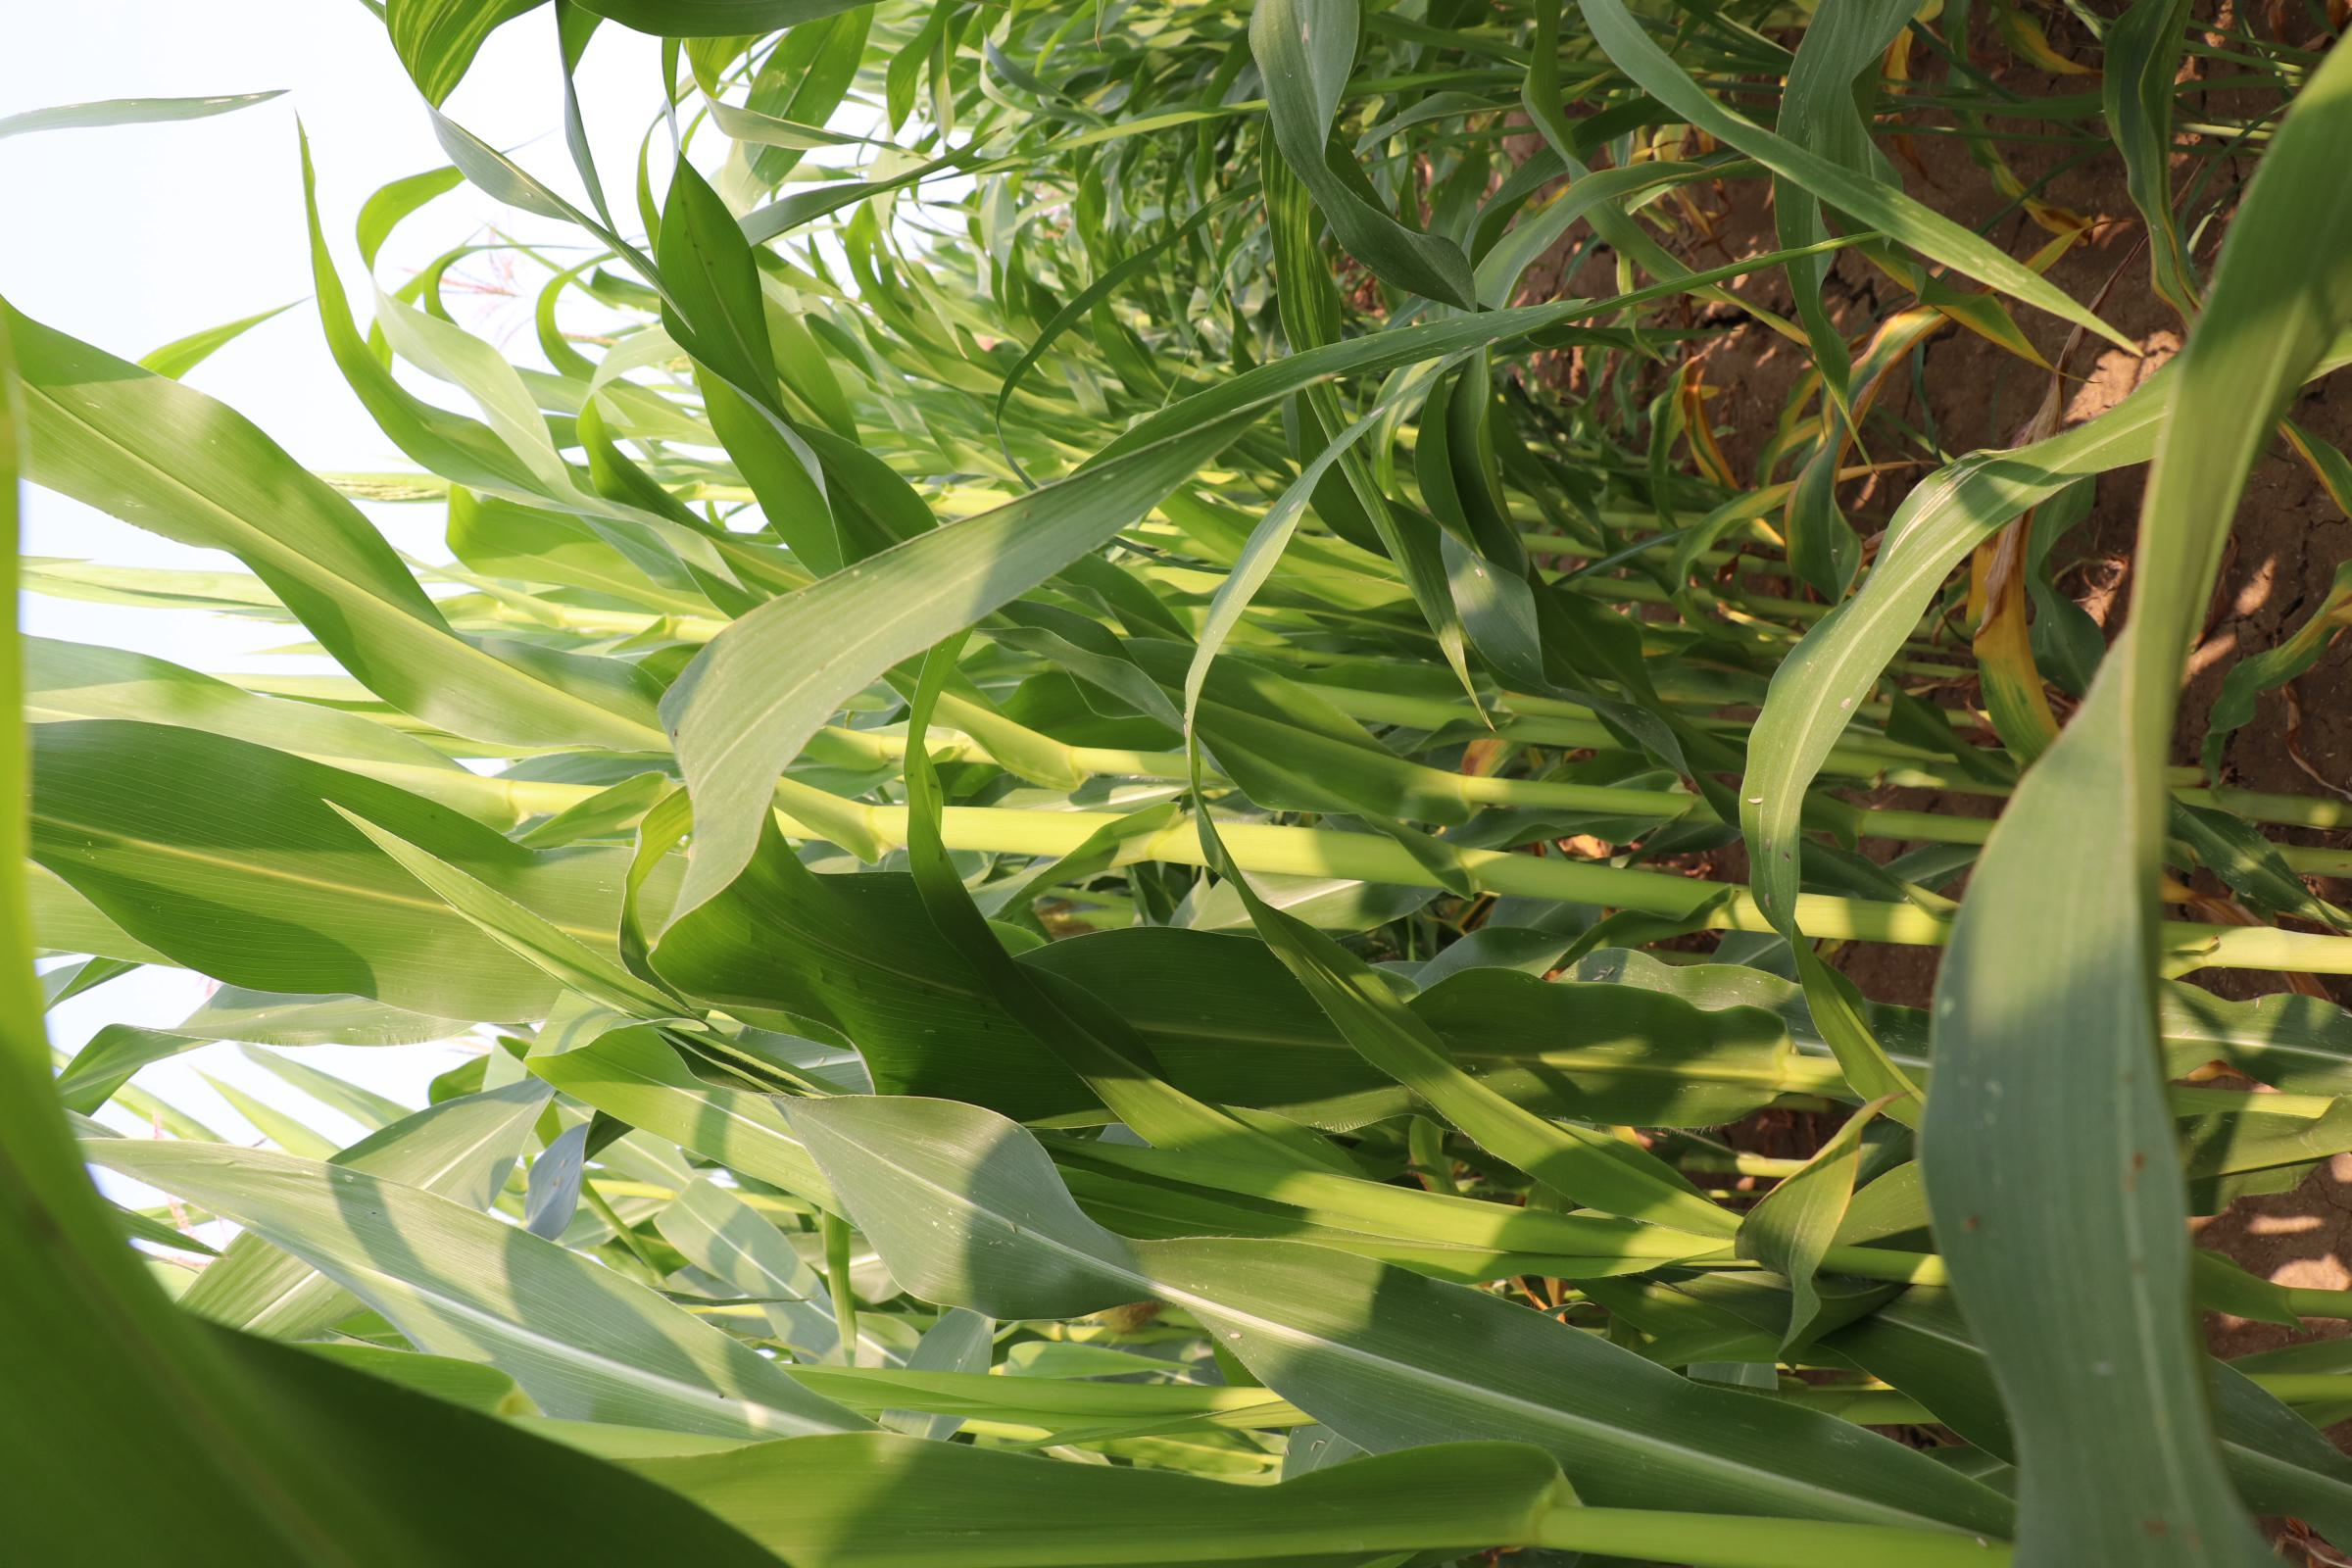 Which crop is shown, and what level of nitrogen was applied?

maize, no added nitrogen
